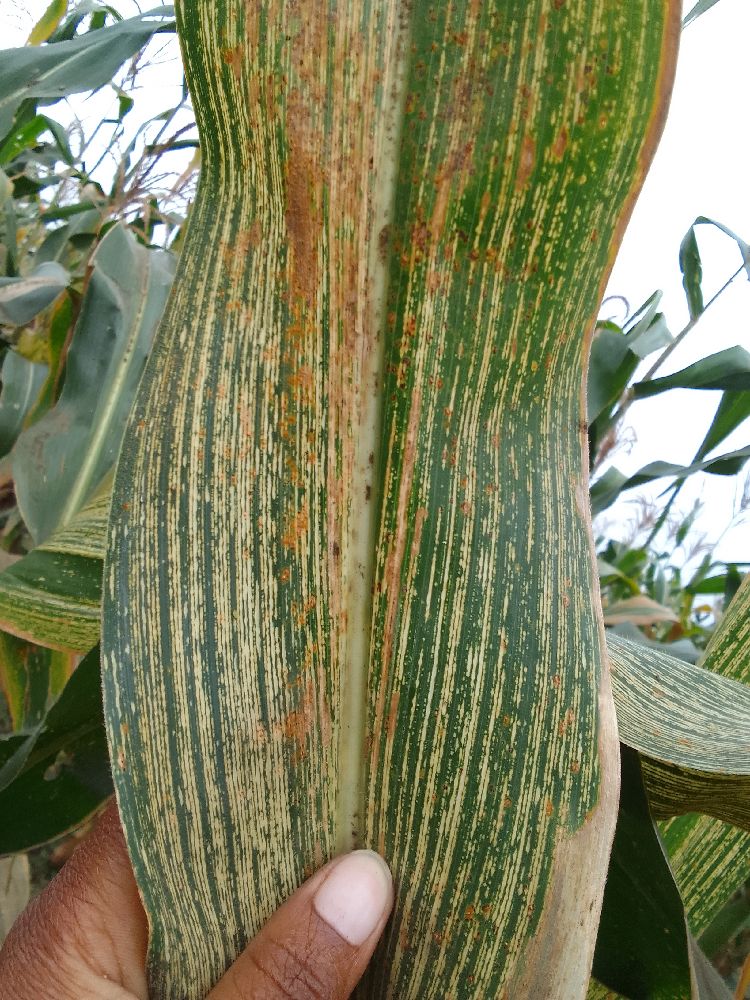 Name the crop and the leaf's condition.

maize, maize streak virus
